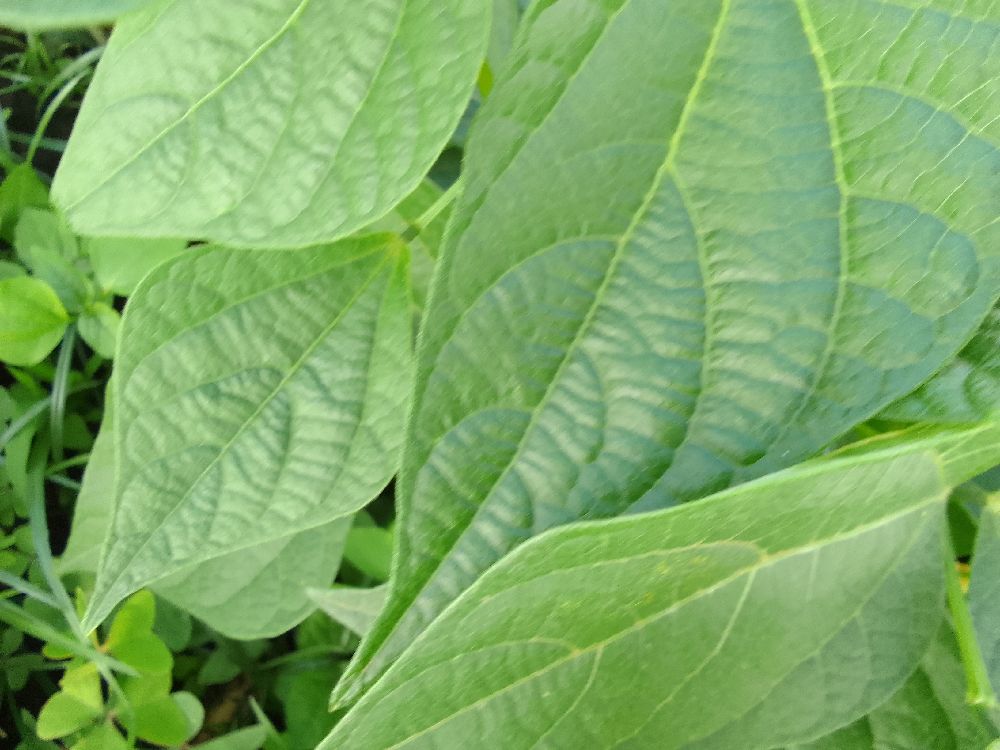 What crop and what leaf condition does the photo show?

common bean, healthy
